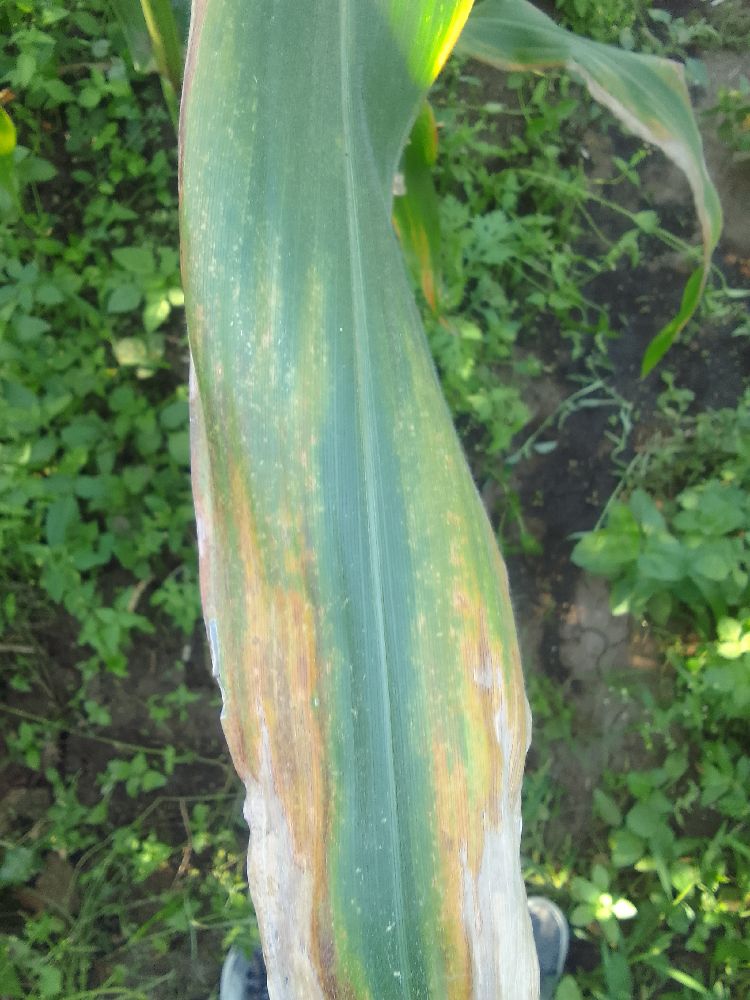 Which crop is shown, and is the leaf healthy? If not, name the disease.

maize, maize lethal necrosis
